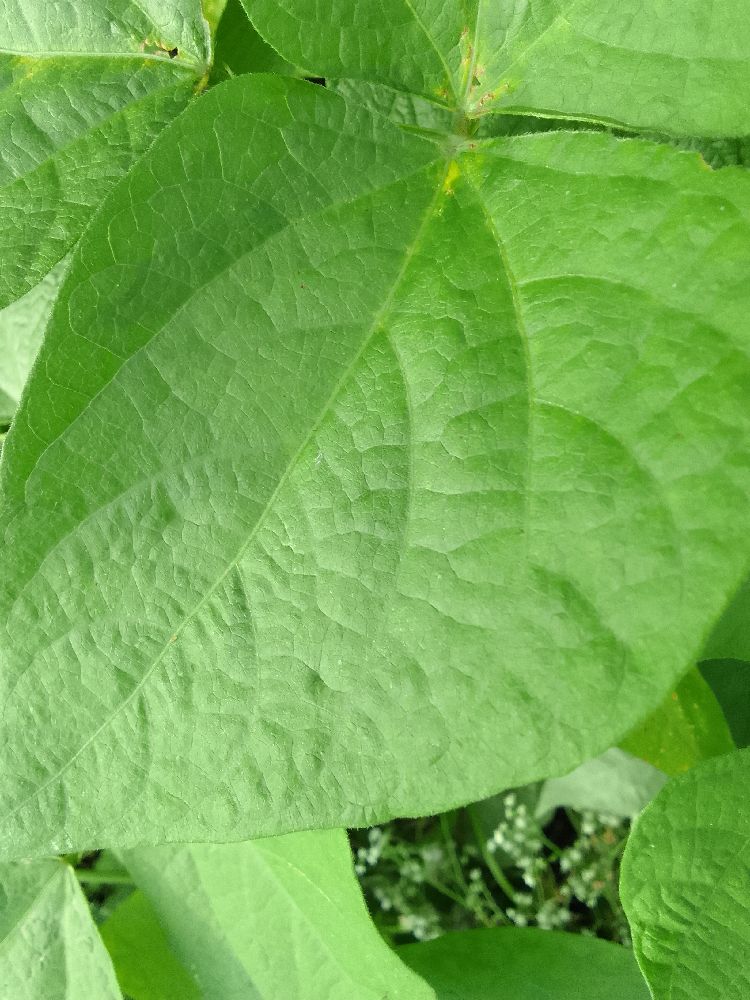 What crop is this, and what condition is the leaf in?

common bean, healthy
